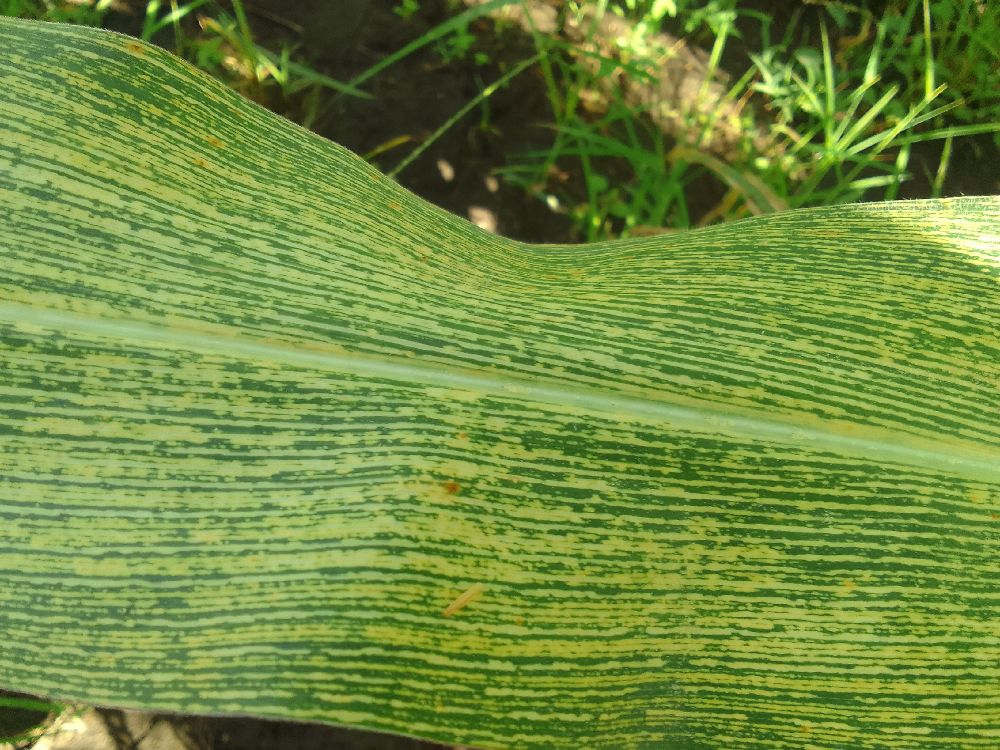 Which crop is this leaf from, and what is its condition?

maize, maize streak virus
